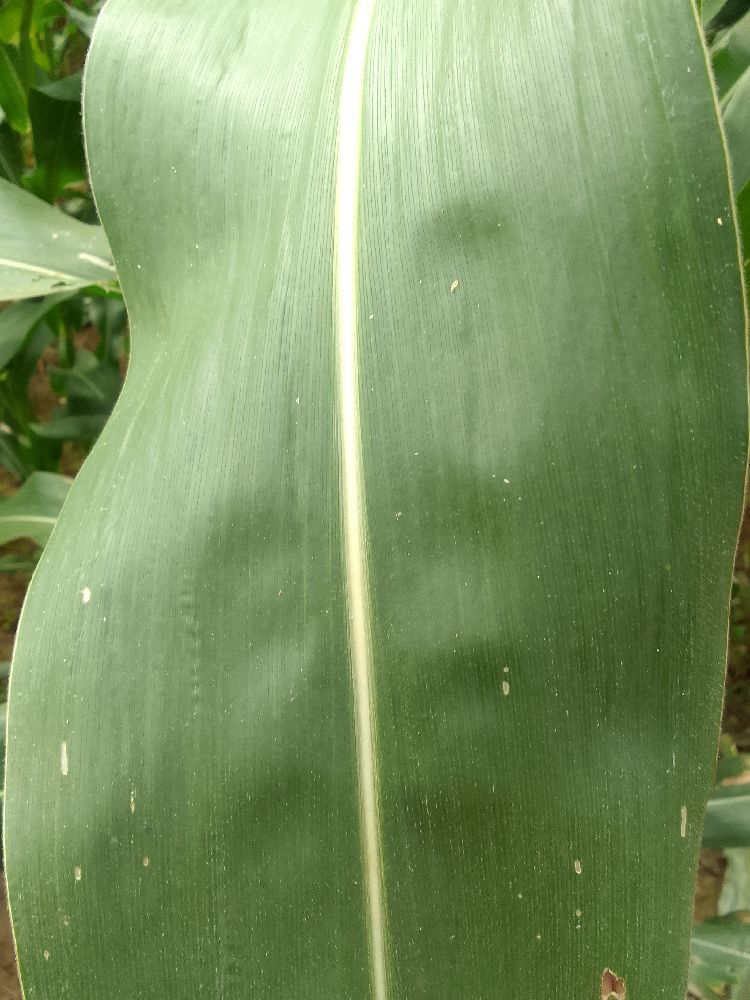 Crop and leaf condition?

maize, healthy
